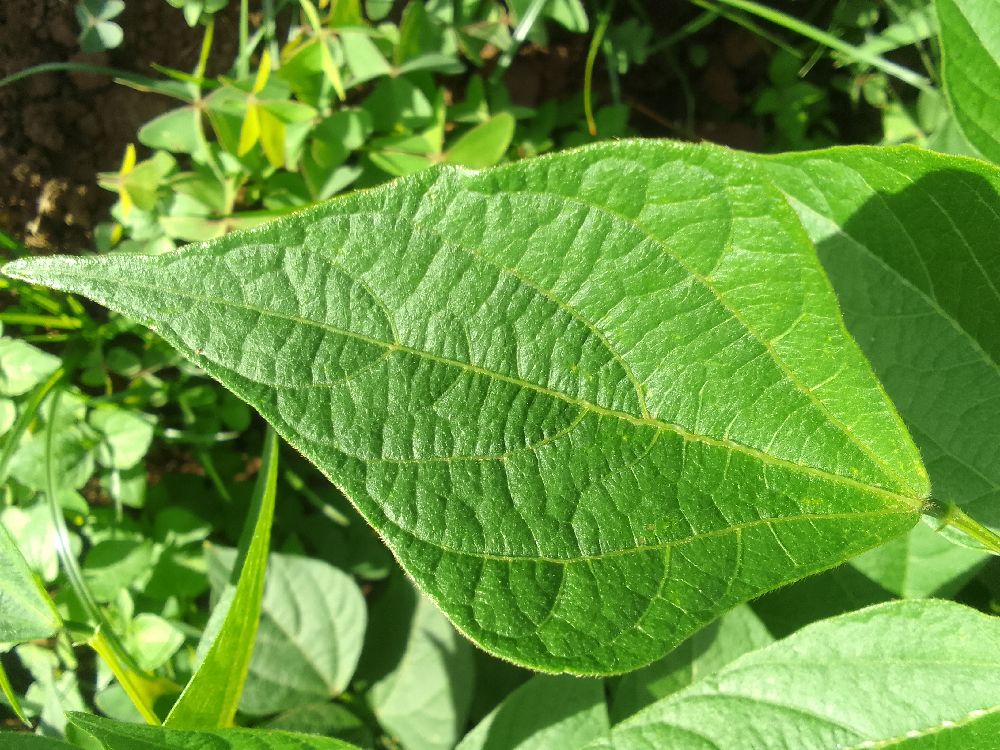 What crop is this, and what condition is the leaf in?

common bean, healthy
